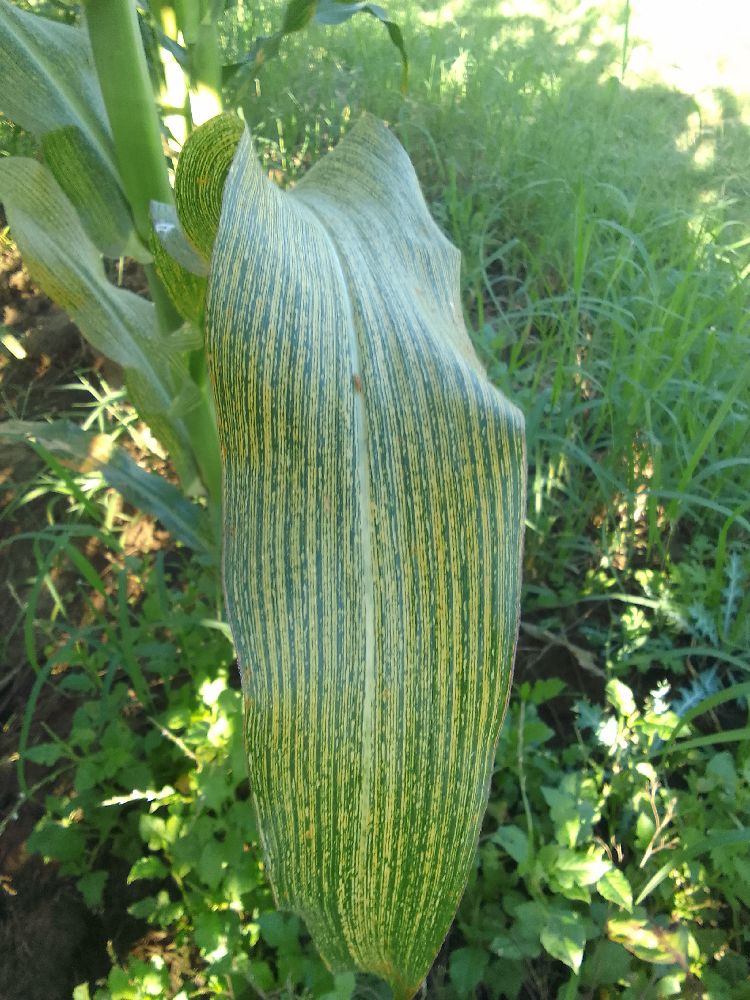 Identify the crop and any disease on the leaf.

maize, maize streak virus
